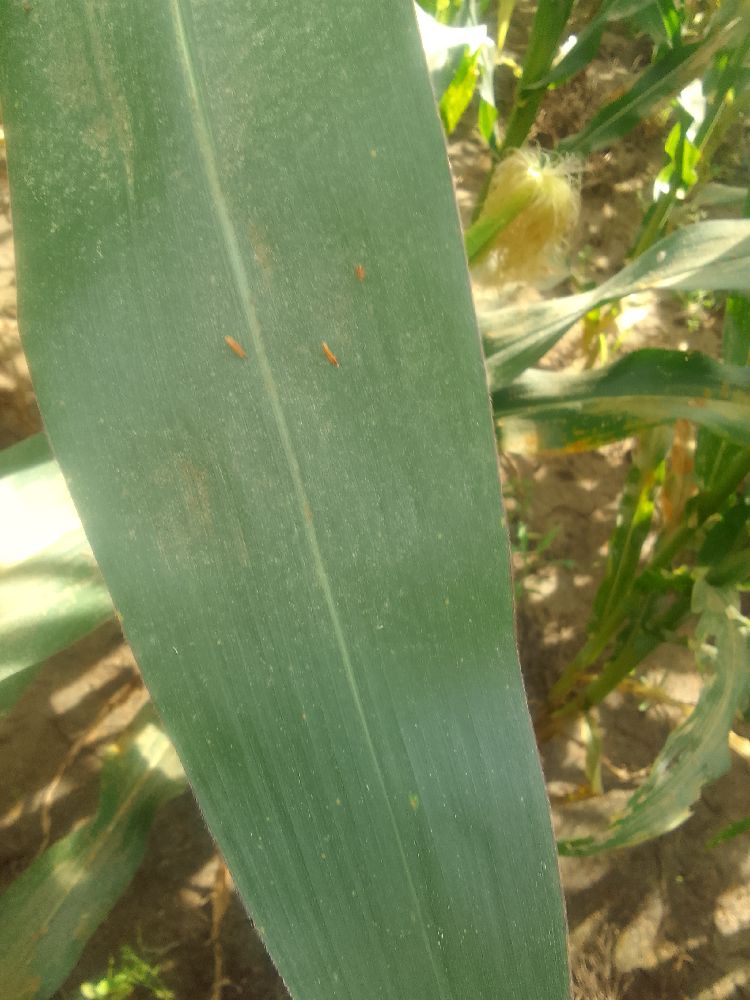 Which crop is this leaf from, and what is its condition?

maize, healthy
